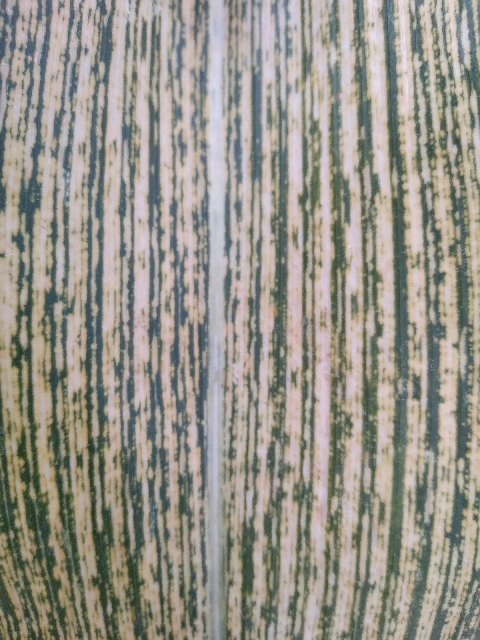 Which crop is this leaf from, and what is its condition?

maize, maize streak virus
